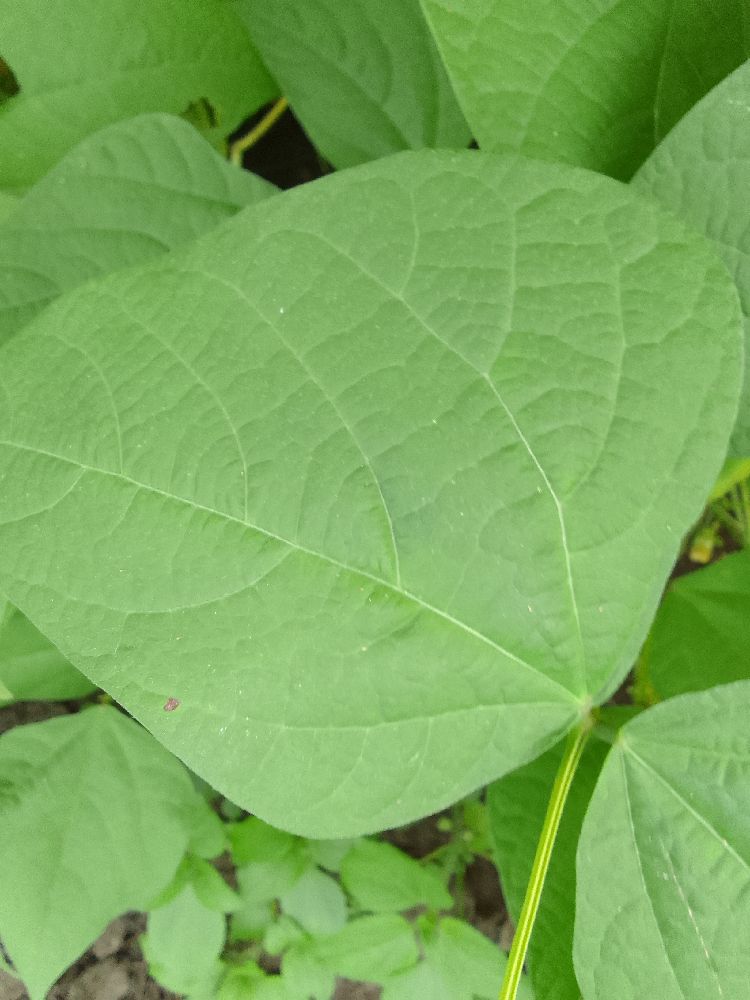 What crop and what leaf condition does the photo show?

common bean, healthy
